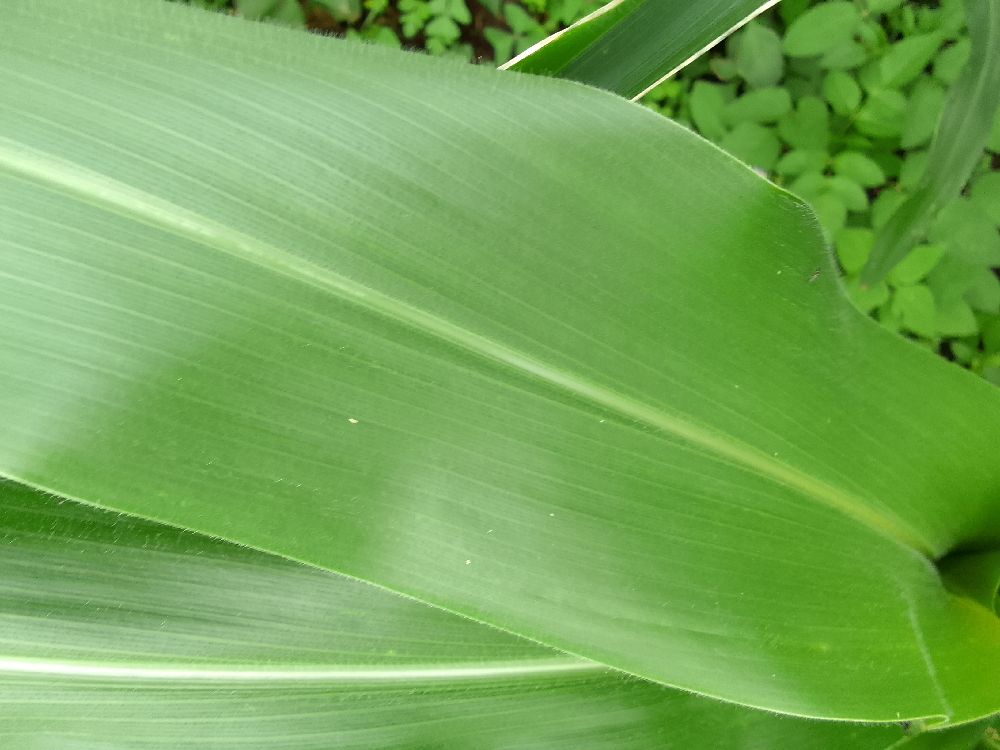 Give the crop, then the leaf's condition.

maize, healthy
